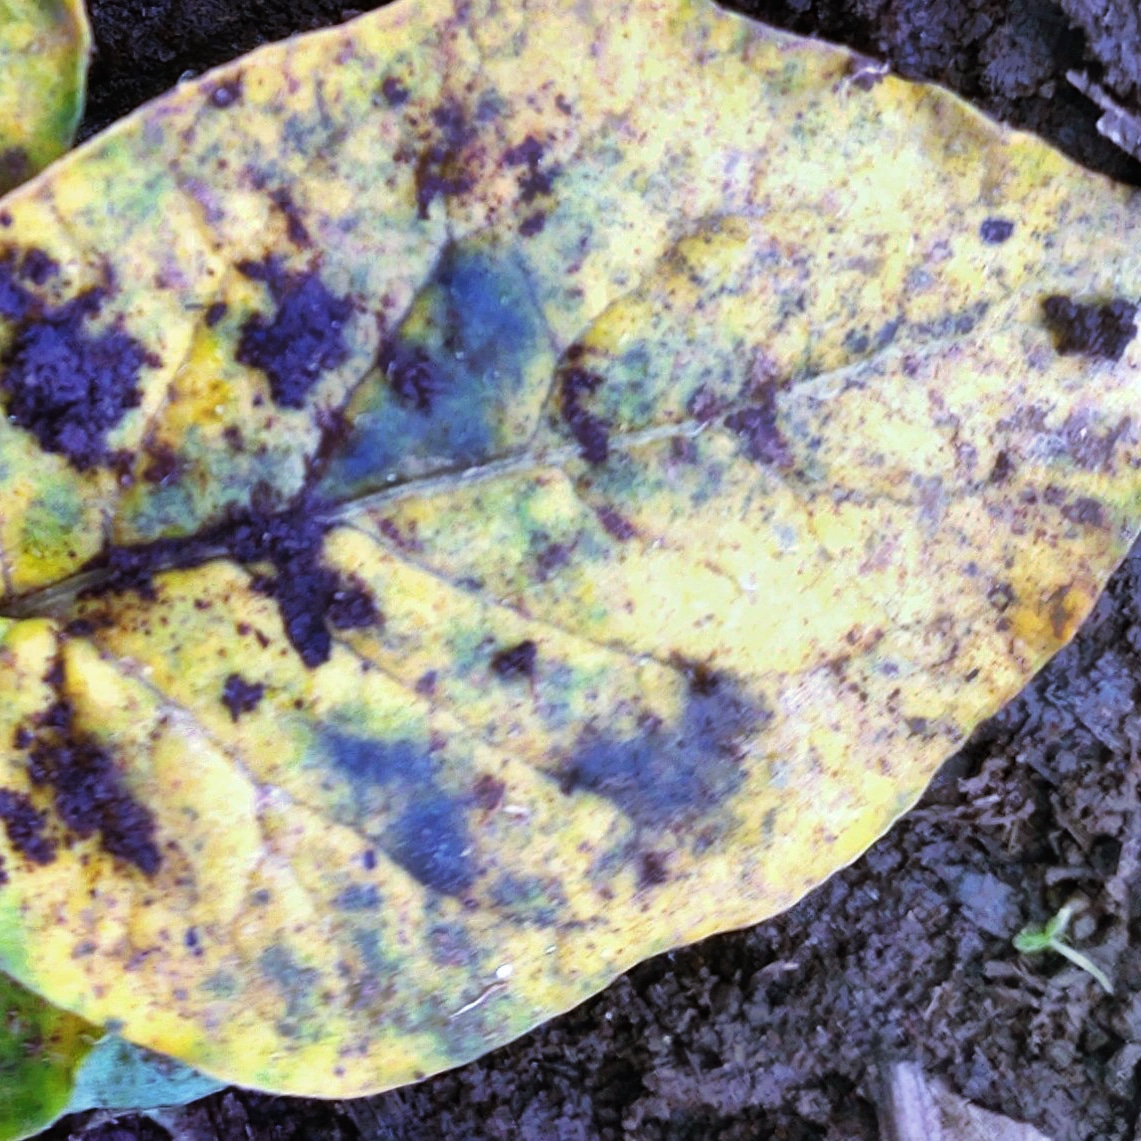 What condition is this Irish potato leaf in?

late blight
